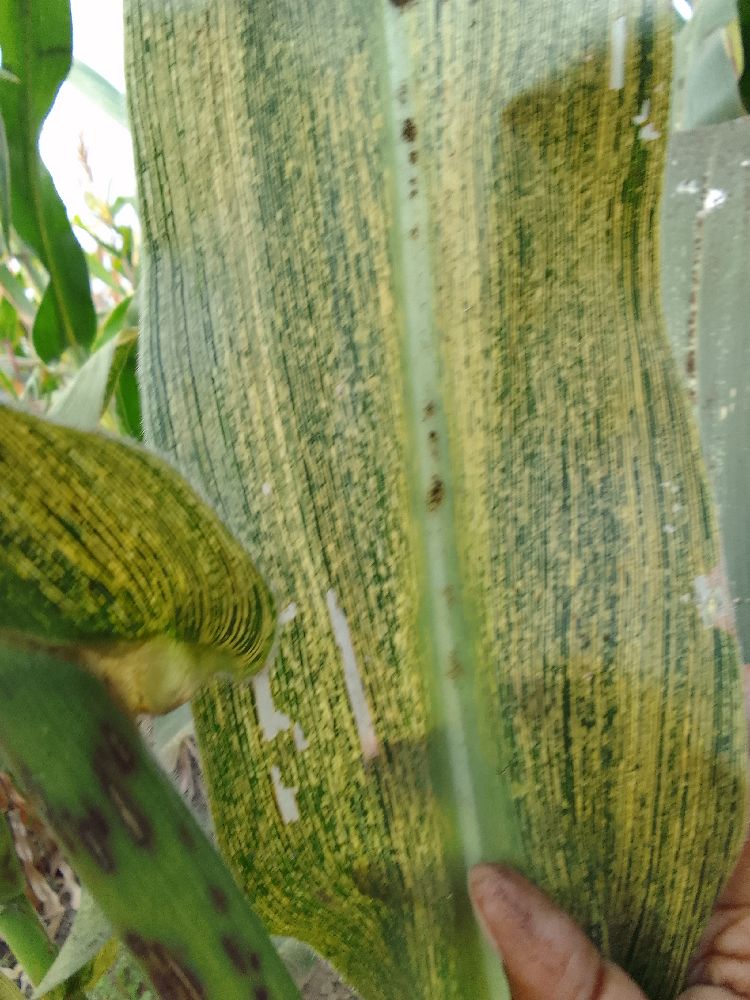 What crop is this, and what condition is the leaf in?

maize, maize streak virus
